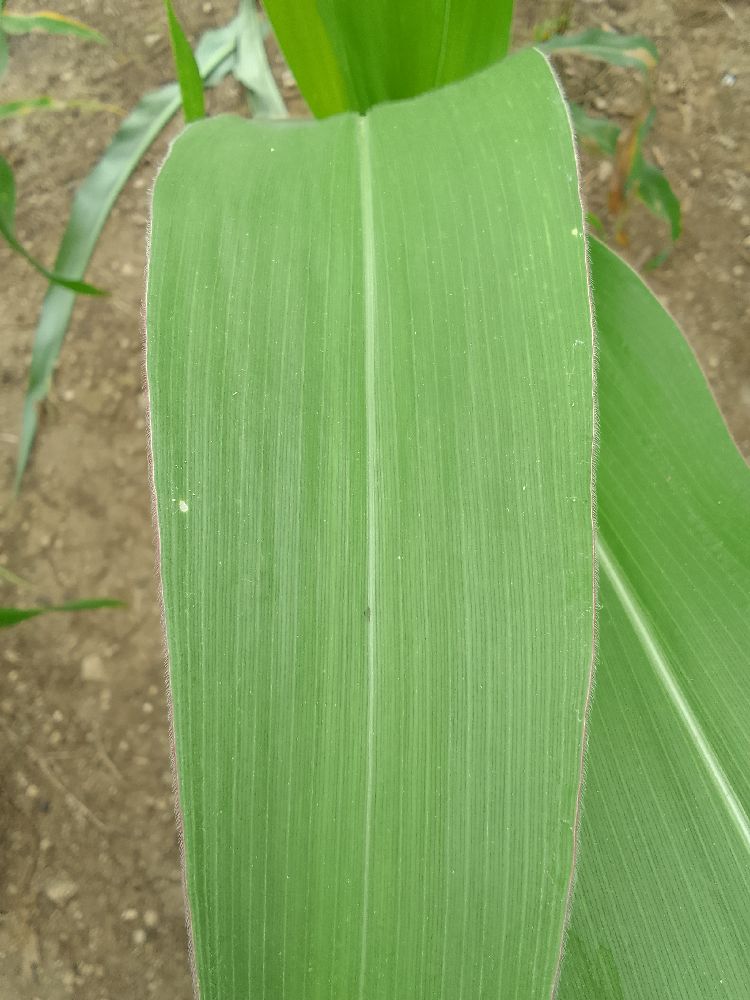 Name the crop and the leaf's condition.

maize, healthy
